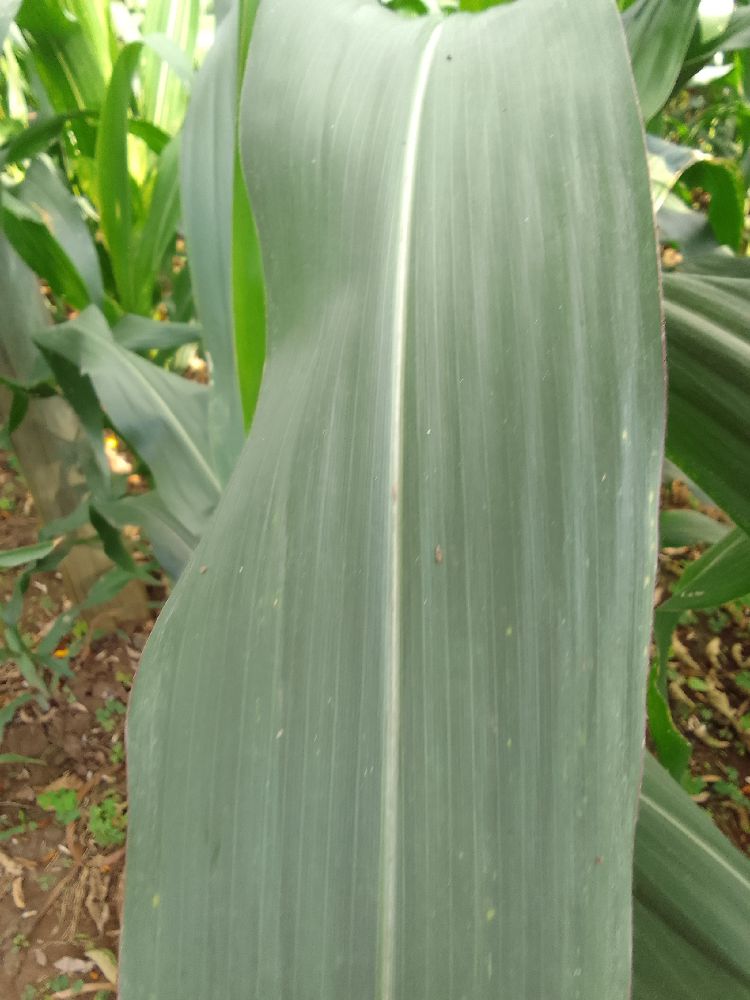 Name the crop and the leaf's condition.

maize, healthy
